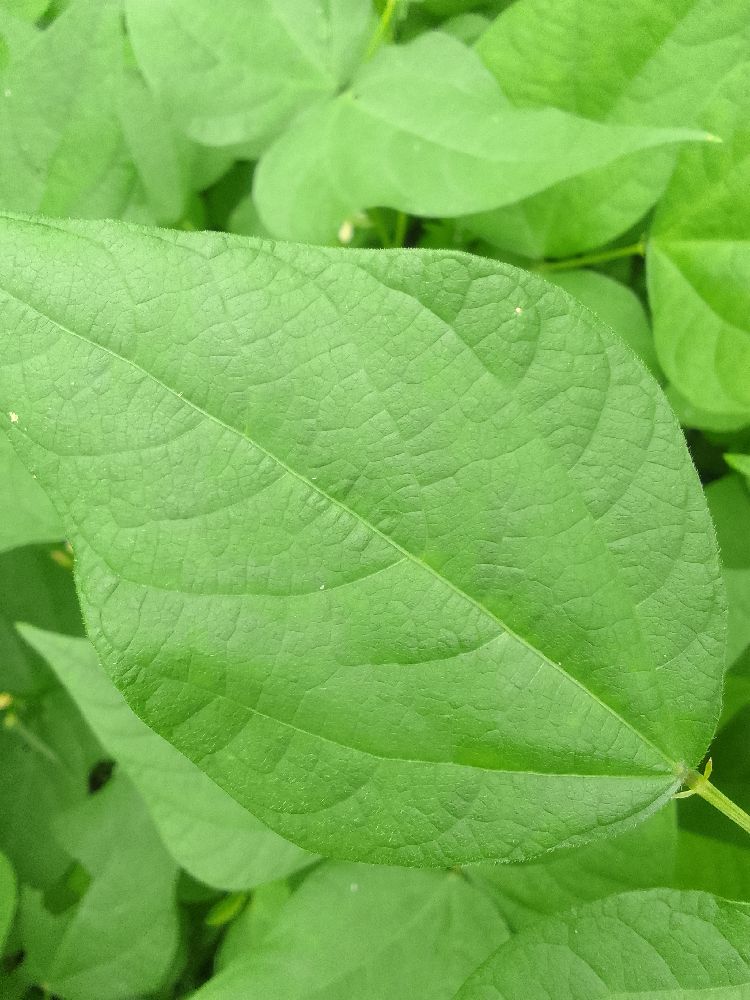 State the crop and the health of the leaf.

common bean, healthy
